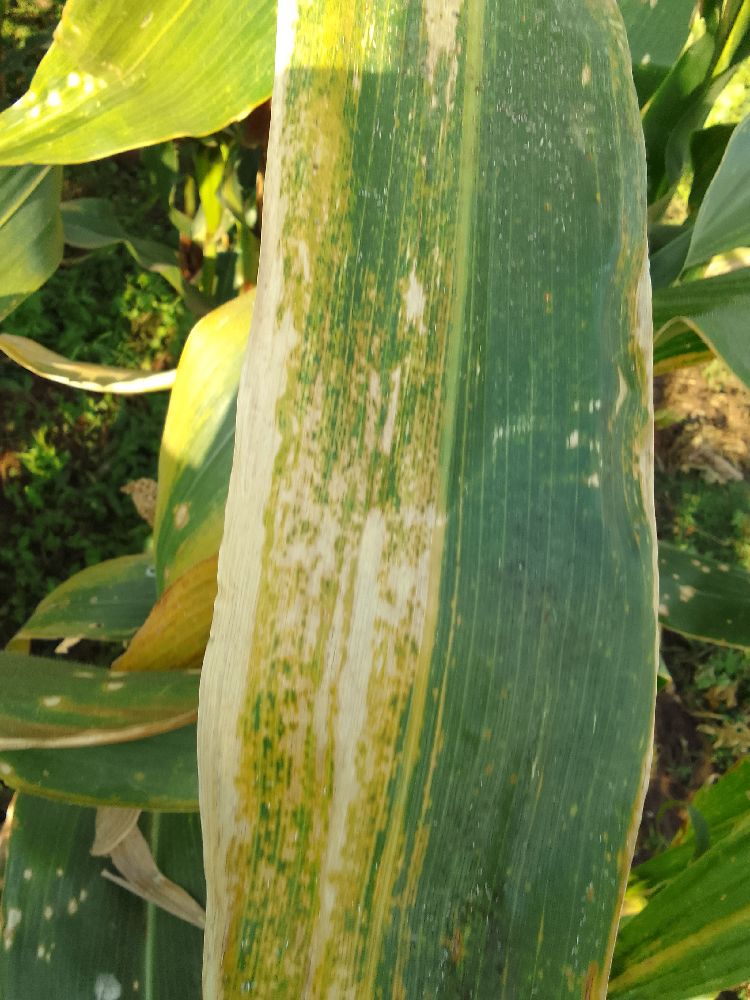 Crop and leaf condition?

maize, maize lethal necrosis
